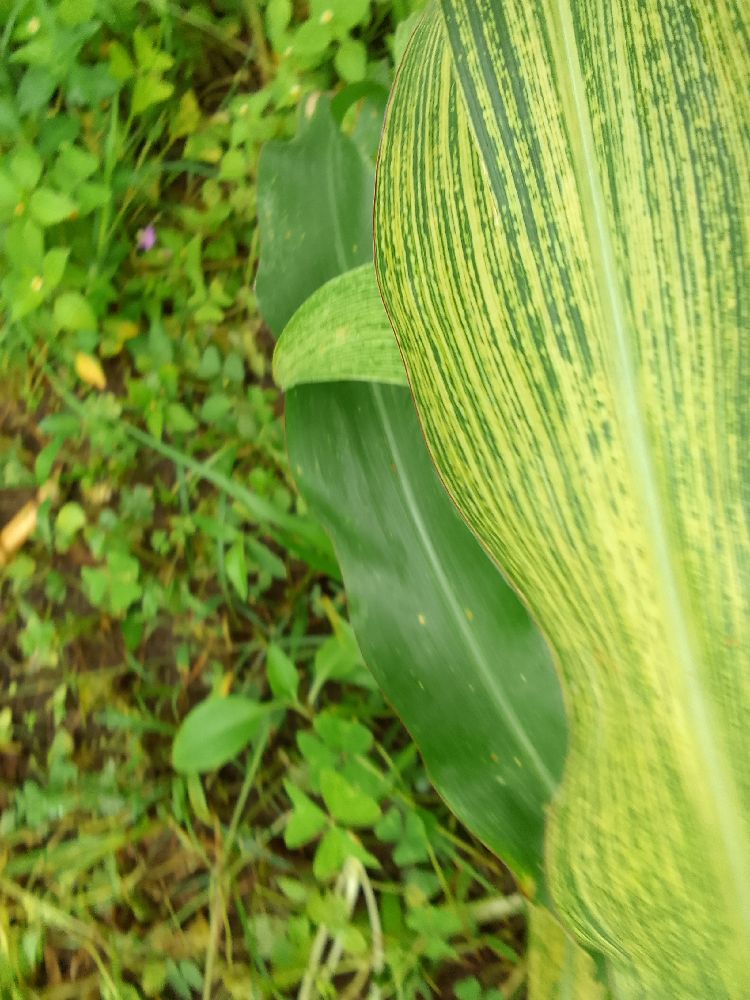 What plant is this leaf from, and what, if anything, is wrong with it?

maize, maize streak virus
